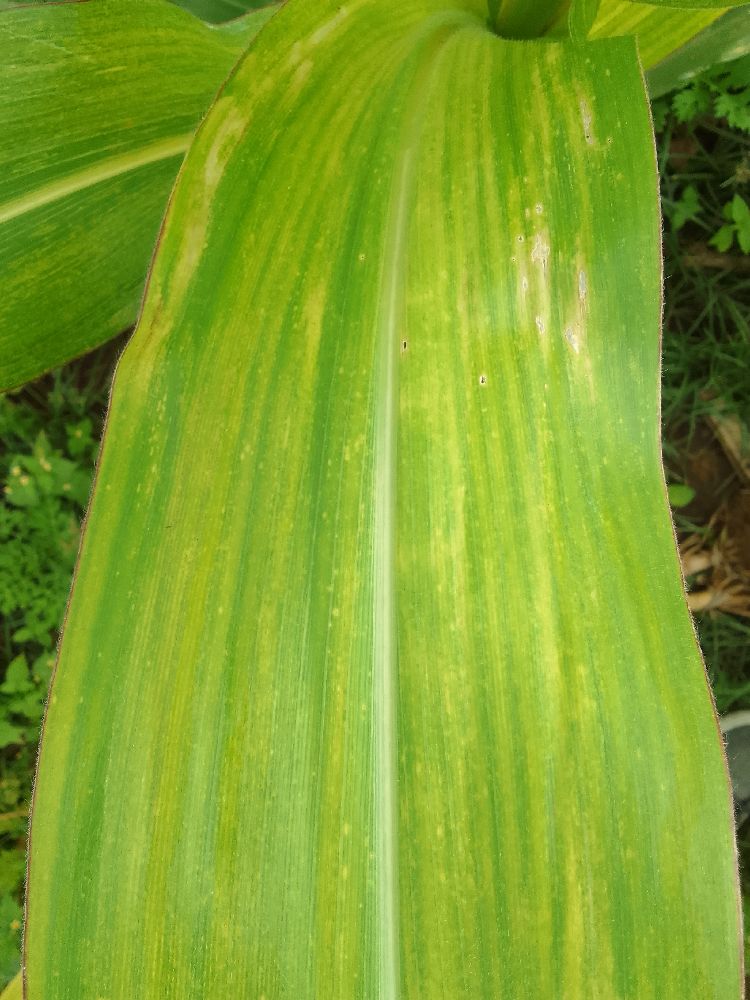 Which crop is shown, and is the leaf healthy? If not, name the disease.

maize, maize lethal necrosis
